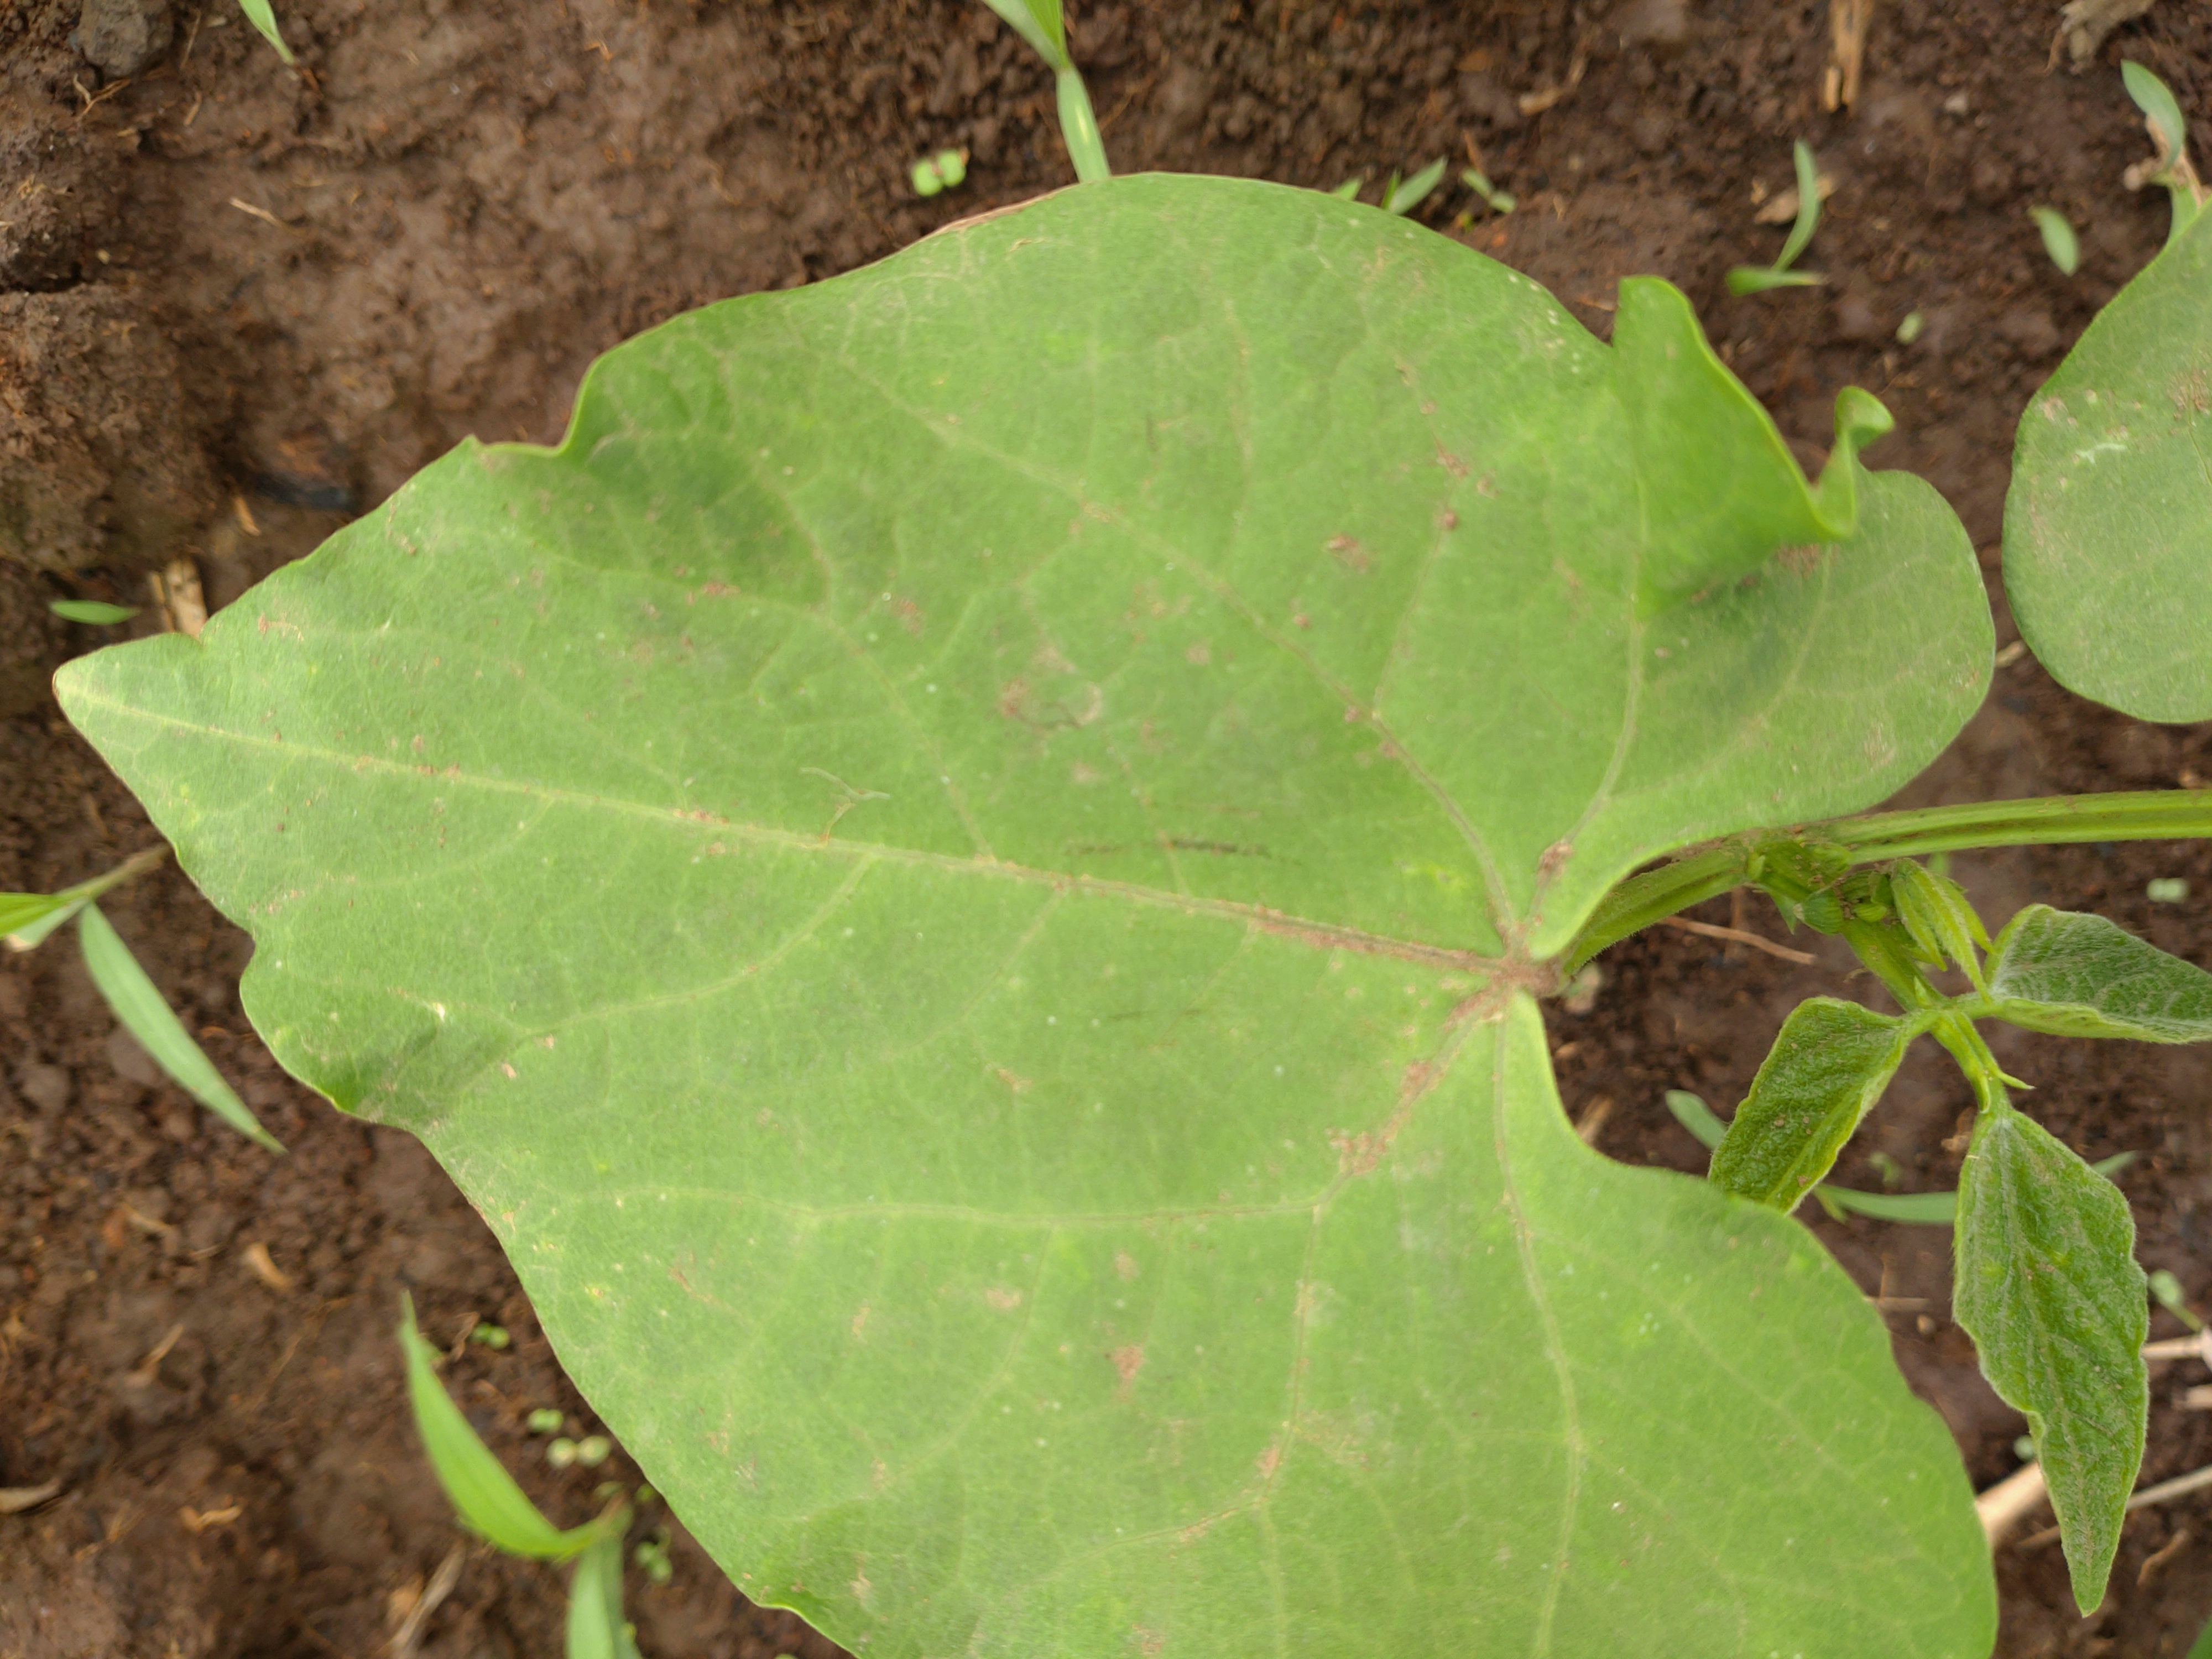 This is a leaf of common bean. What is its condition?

healthy
